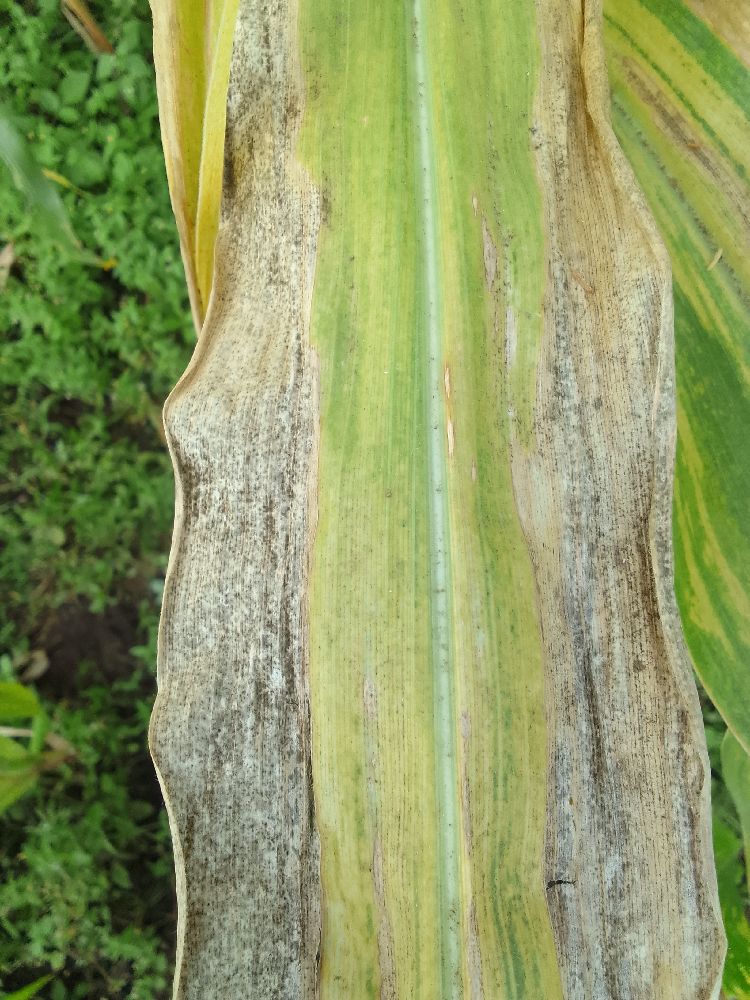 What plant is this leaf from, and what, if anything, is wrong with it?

maize, maize lethal necrosis
